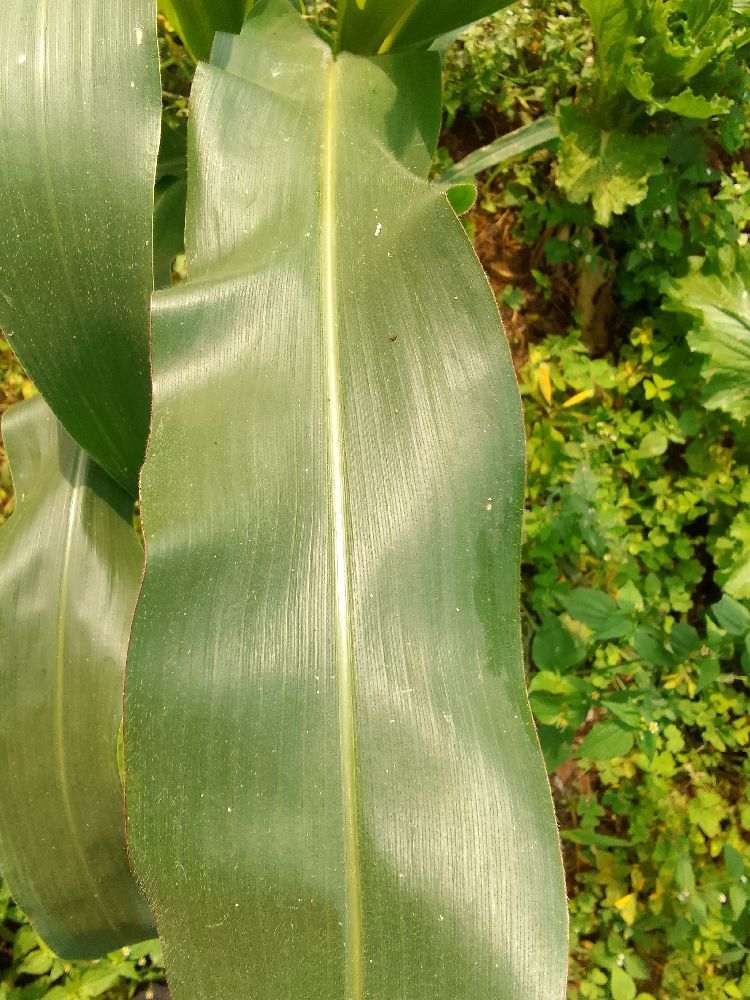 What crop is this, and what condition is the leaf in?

maize, healthy
